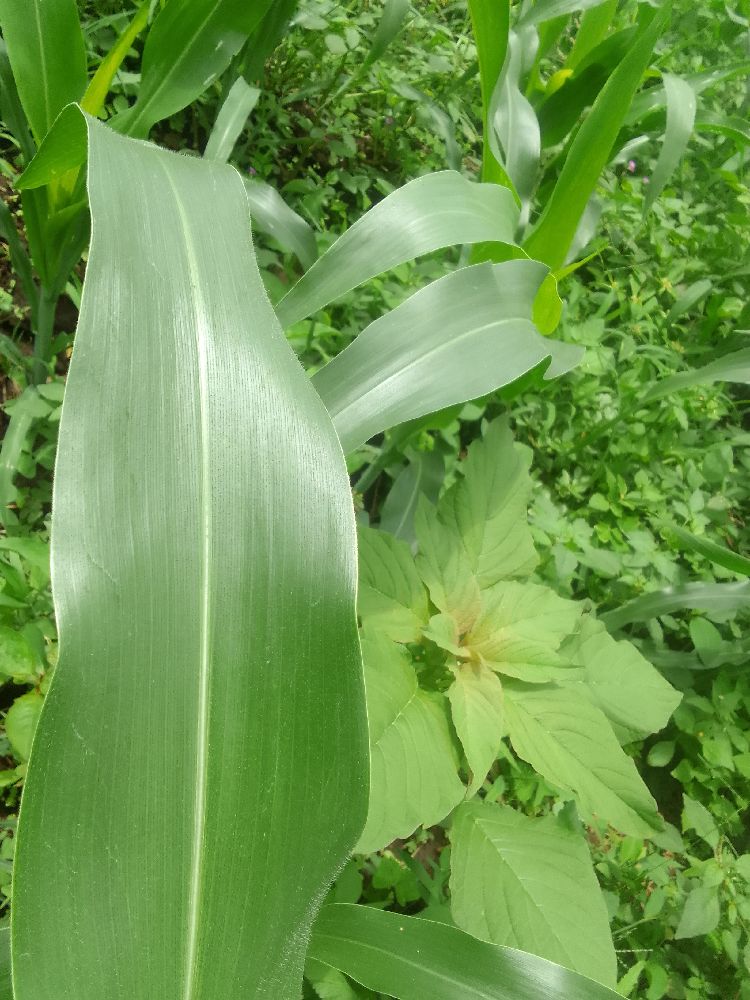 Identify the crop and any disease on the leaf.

maize, healthy
